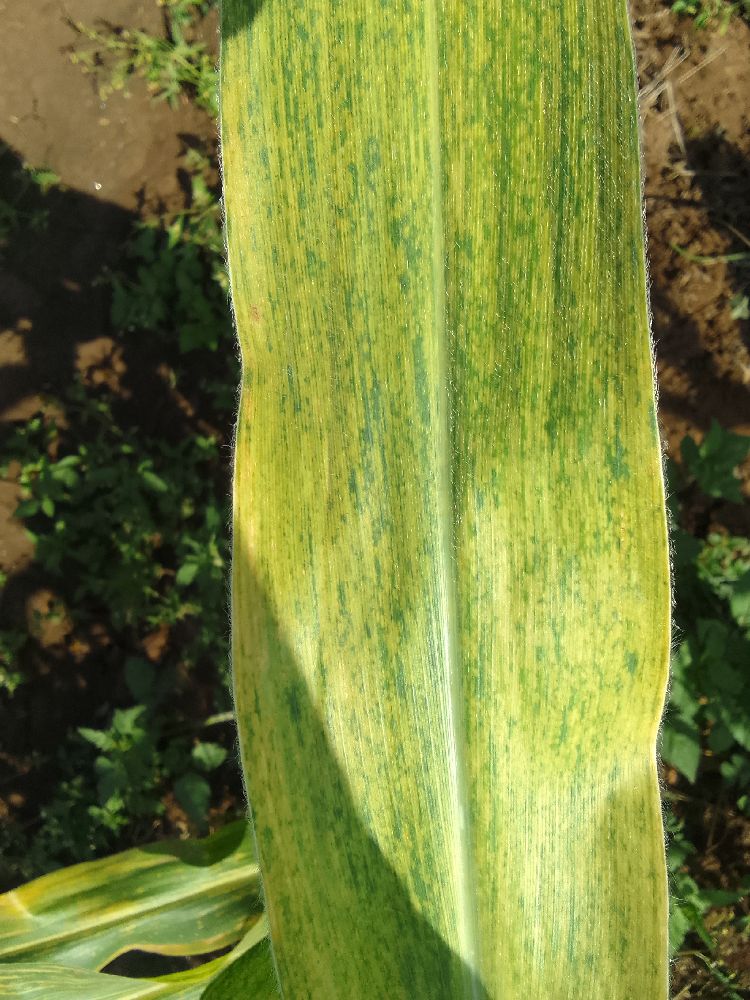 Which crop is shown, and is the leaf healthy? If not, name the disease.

maize, maize lethal necrosis
